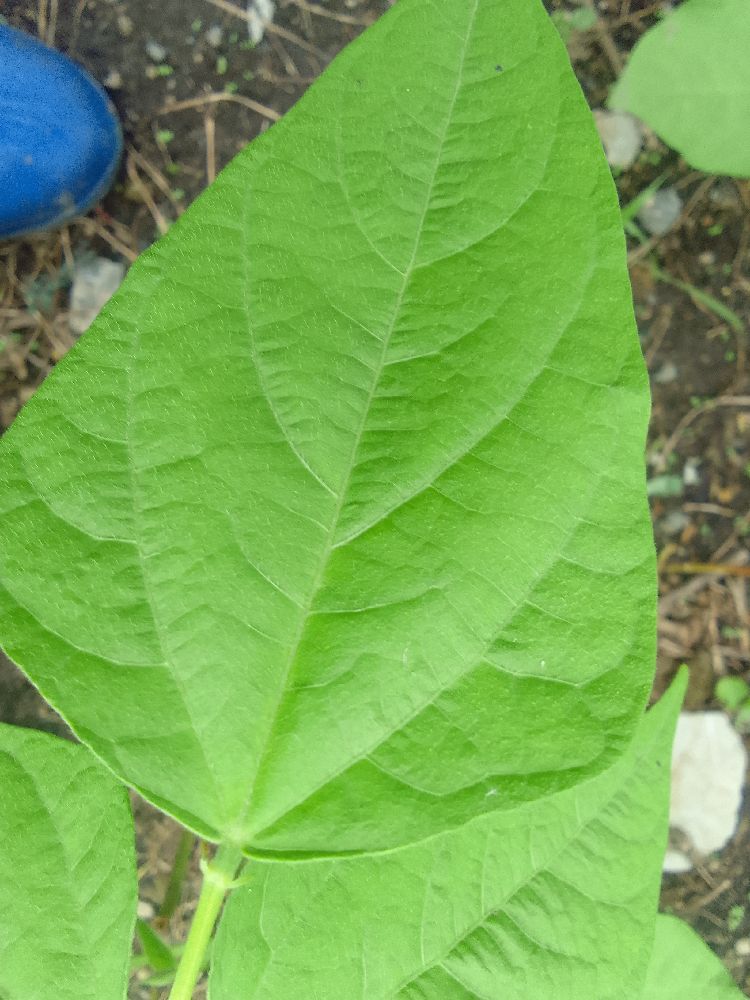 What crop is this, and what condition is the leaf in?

common bean, healthy
